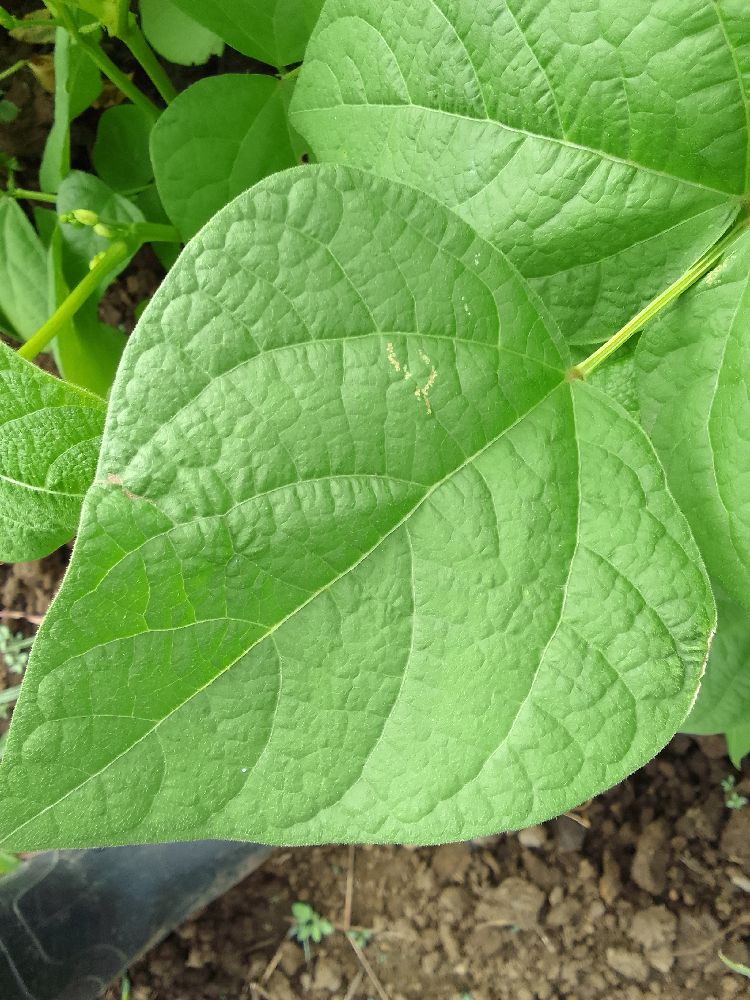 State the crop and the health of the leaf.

common bean, healthy
